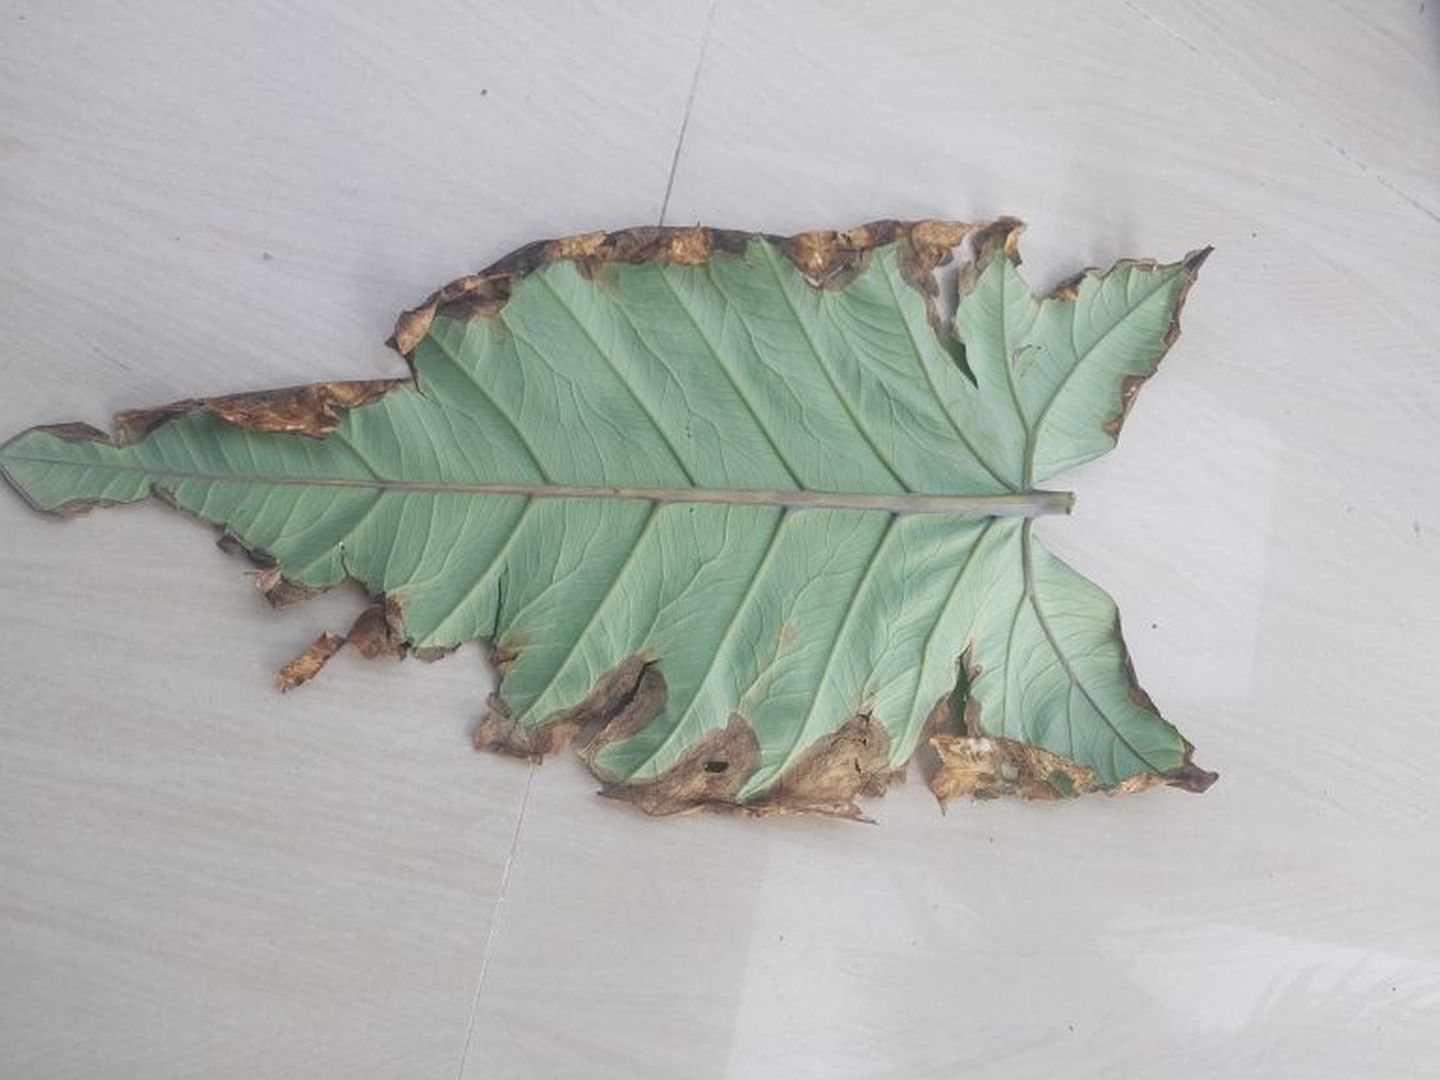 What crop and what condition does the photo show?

taro, leaf blight
